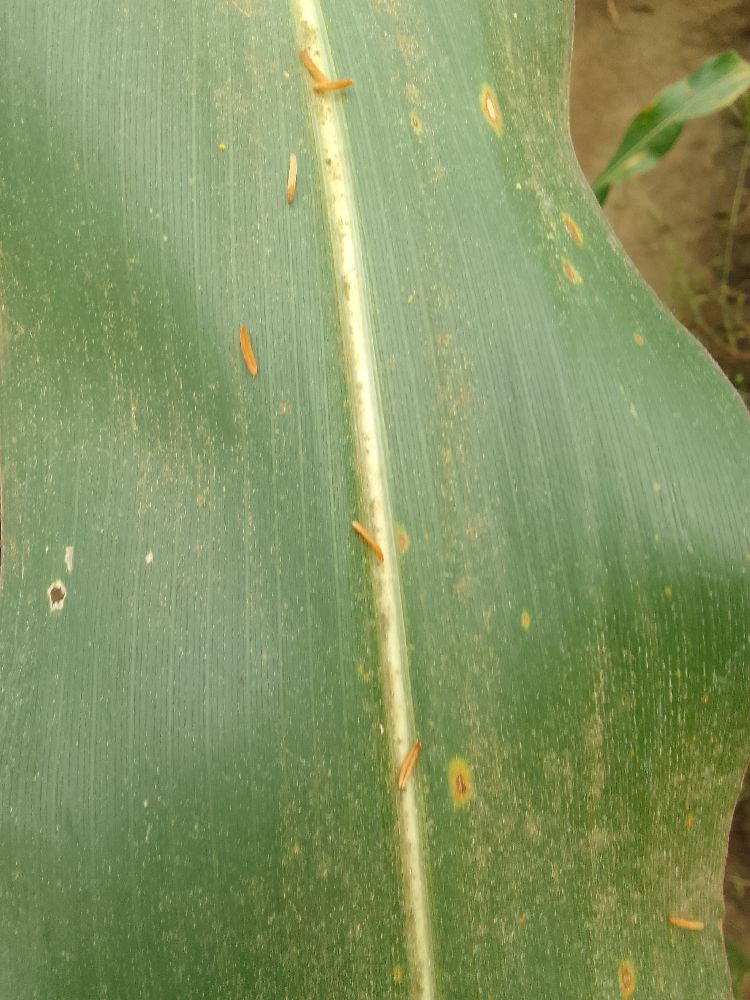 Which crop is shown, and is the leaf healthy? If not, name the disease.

maize, healthy
